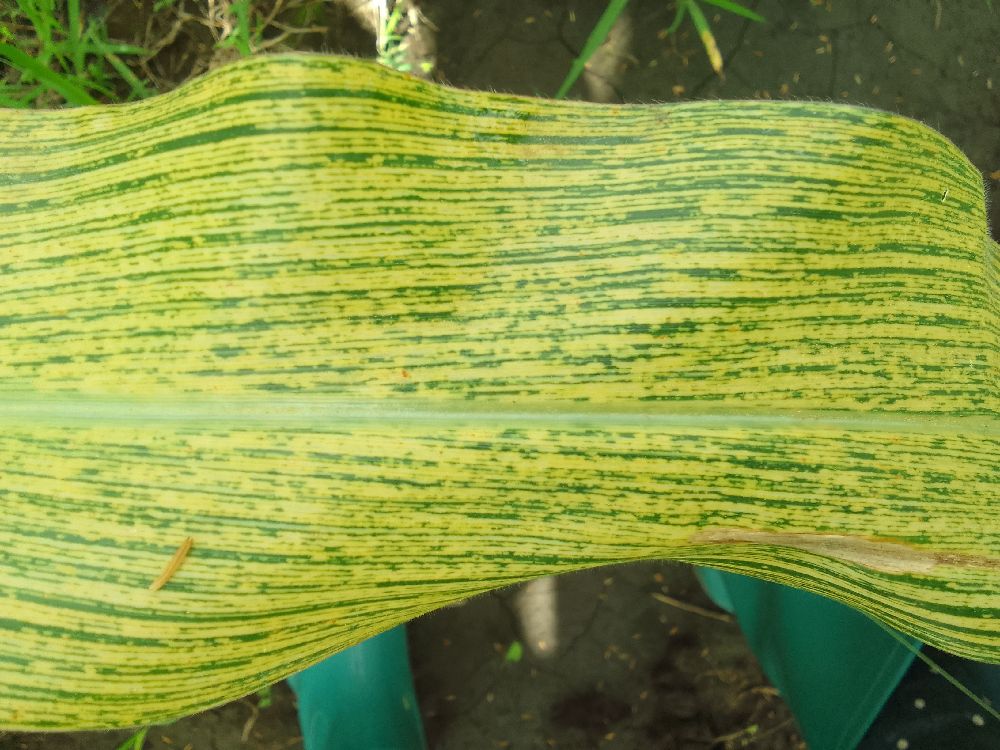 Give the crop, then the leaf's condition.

maize, maize streak virus
